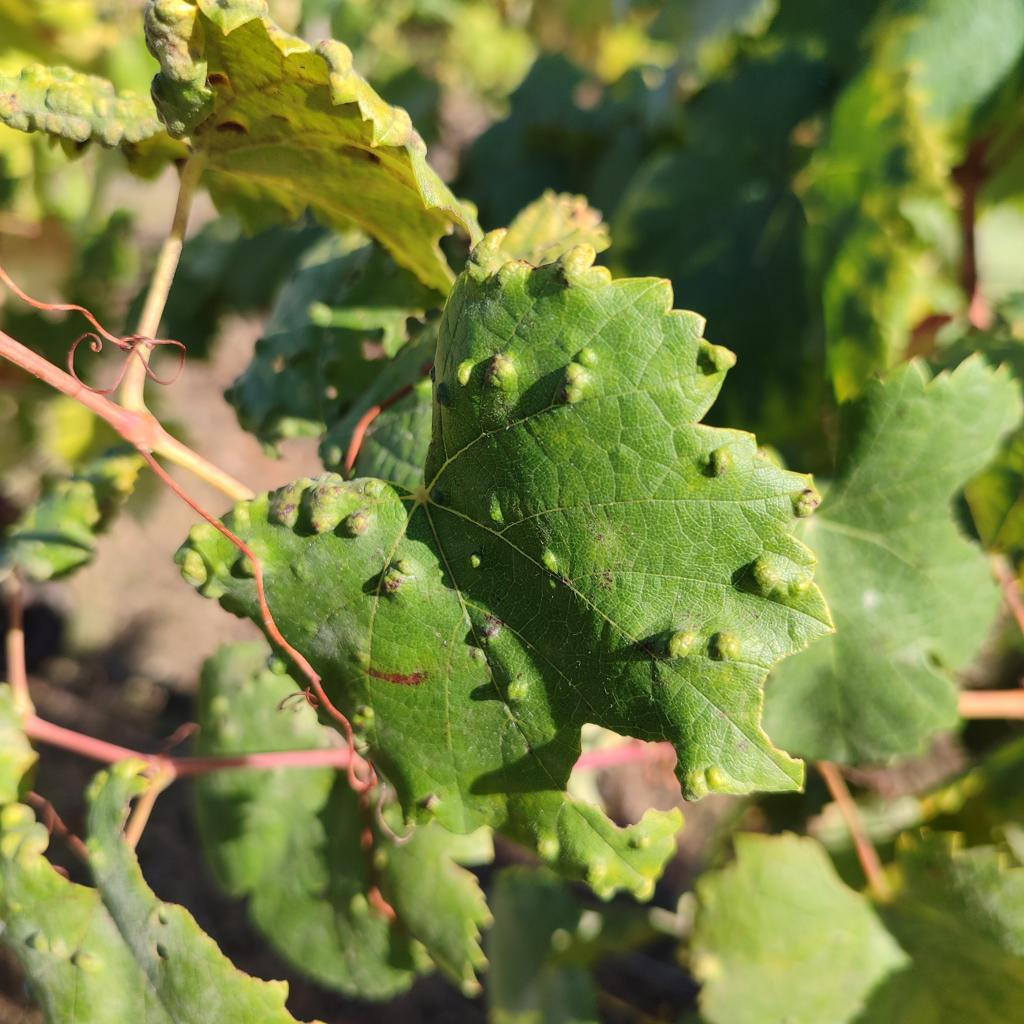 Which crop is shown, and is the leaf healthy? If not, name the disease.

grapevine, erineum mite
